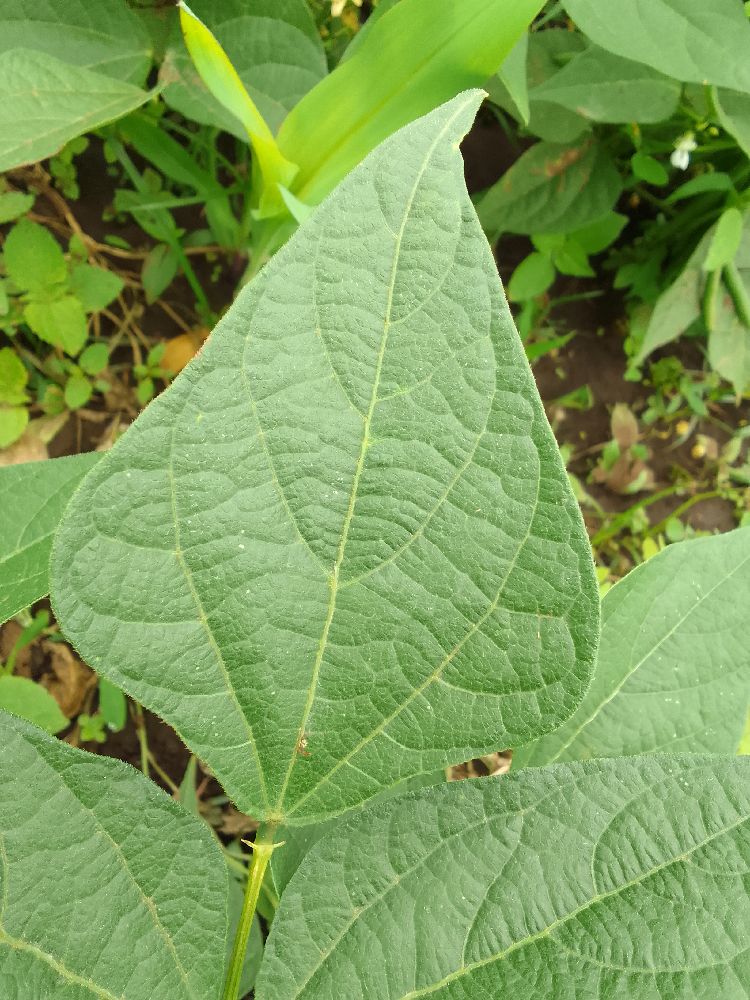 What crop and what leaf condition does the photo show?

common bean, healthy
